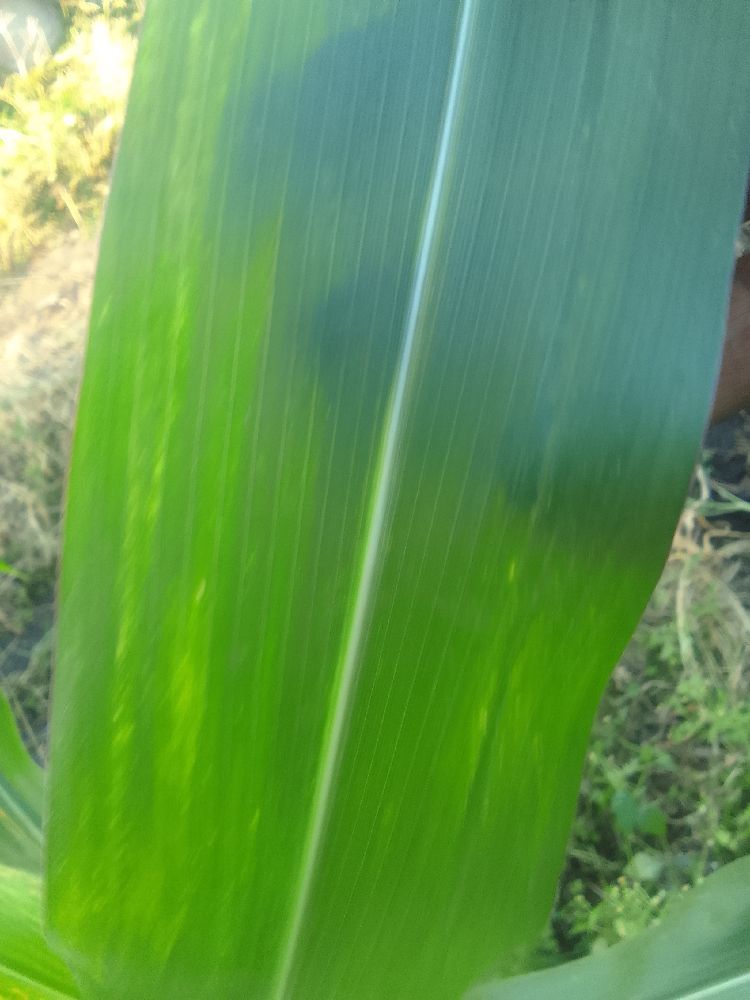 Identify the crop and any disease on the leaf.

maize, healthy
